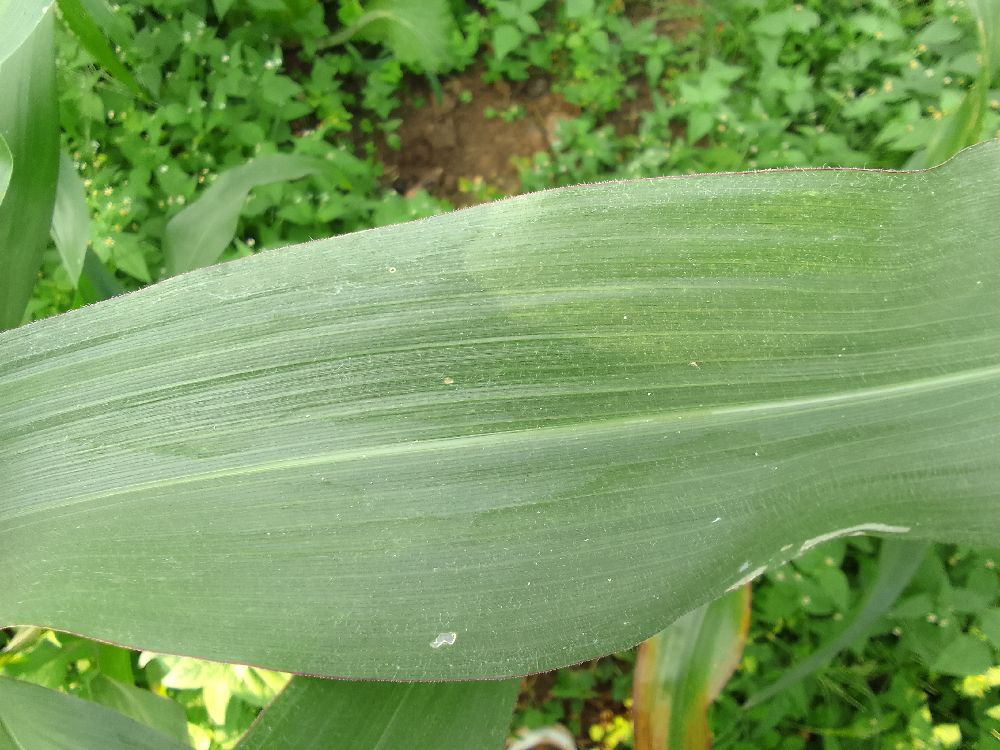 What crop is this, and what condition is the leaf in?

maize, healthy
